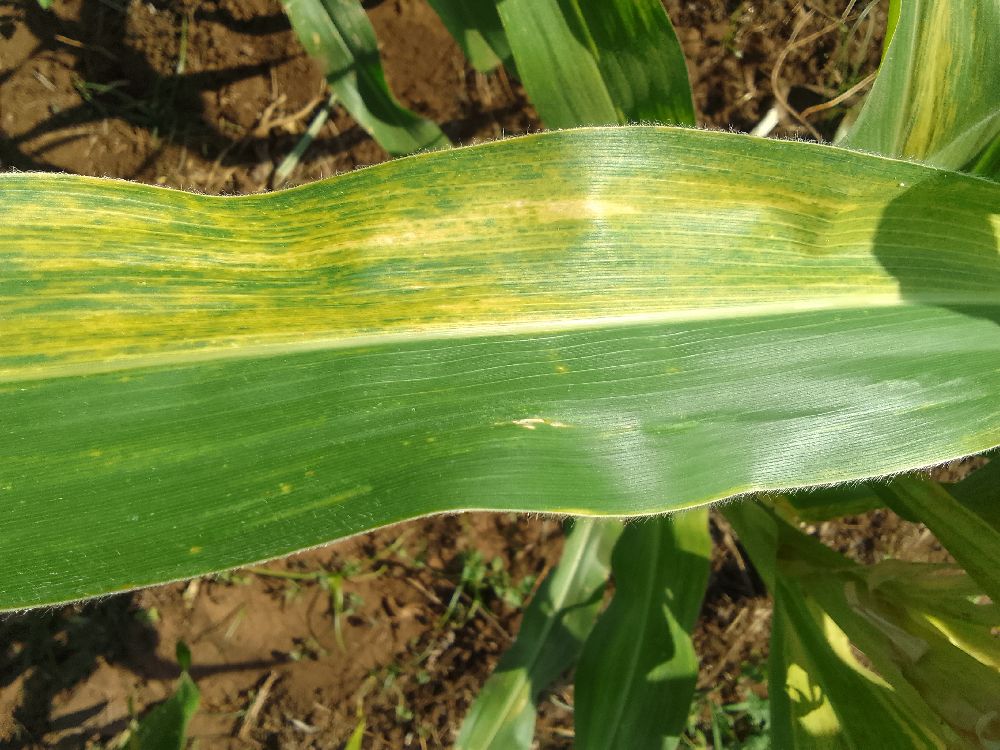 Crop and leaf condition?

maize, maize lethal necrosis
